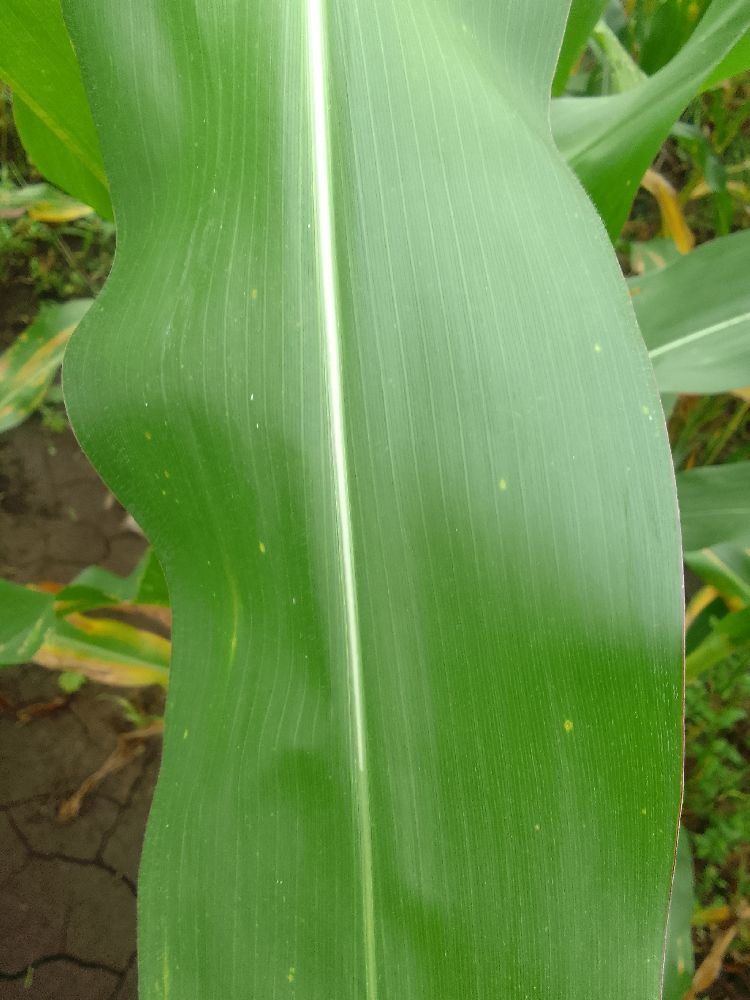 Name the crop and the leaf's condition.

maize, healthy
